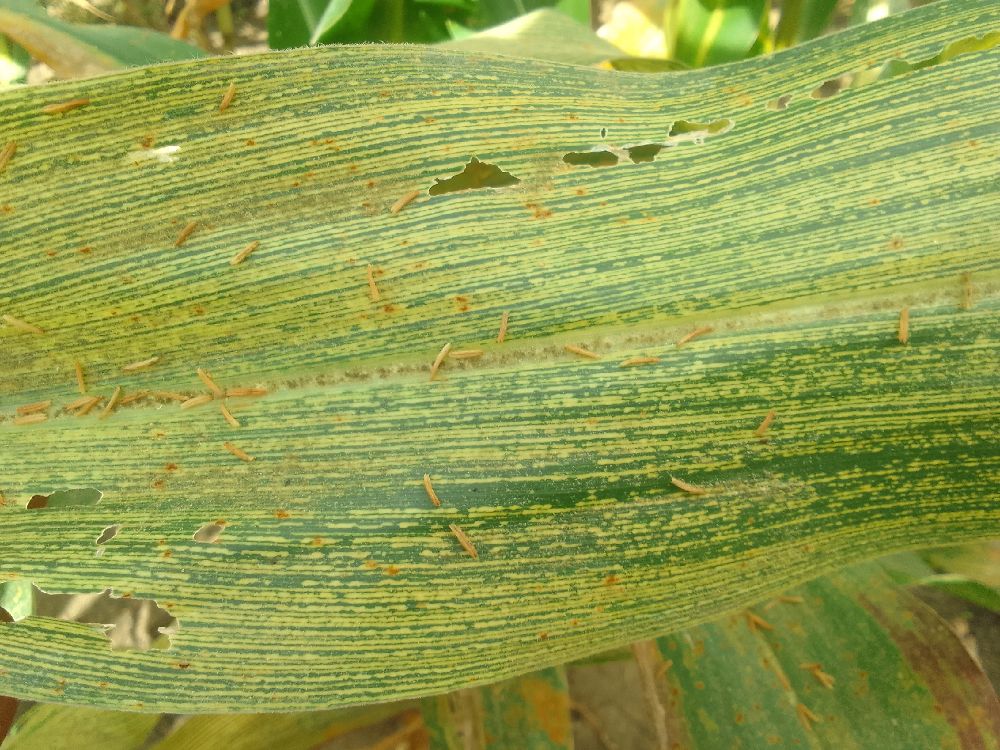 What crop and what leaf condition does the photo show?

maize, maize streak virus
